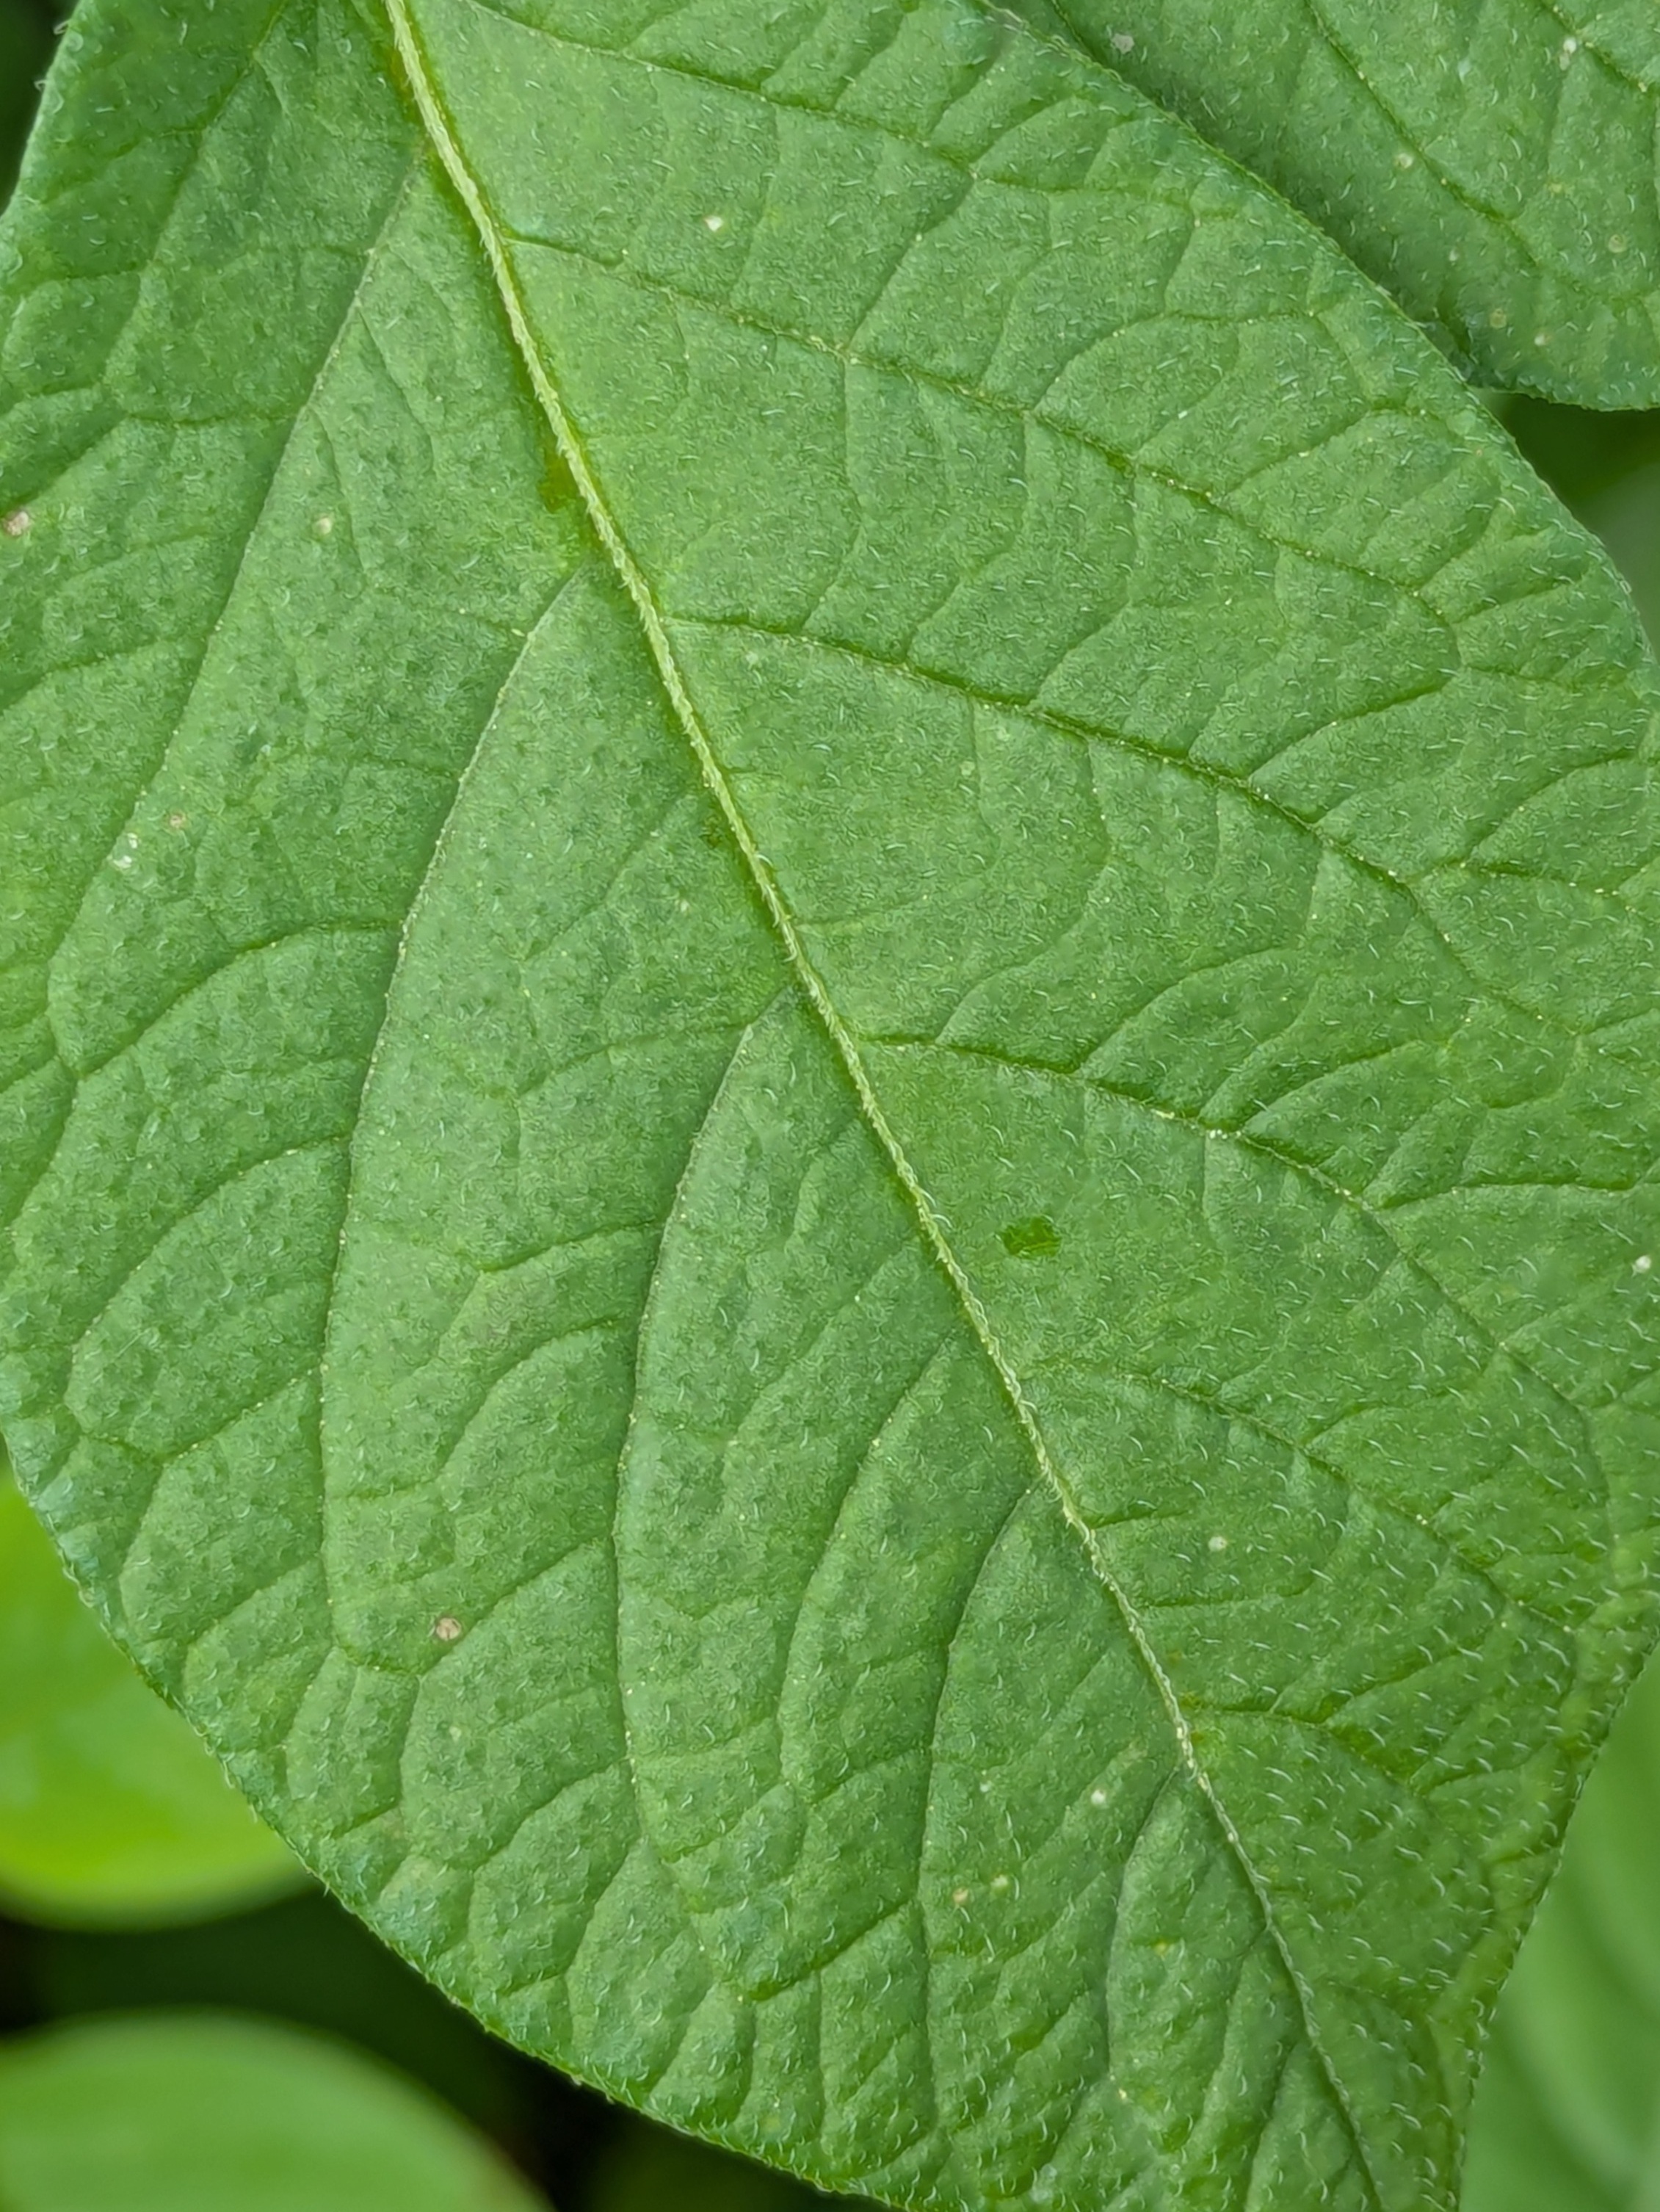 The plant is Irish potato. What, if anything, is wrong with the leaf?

healthy
